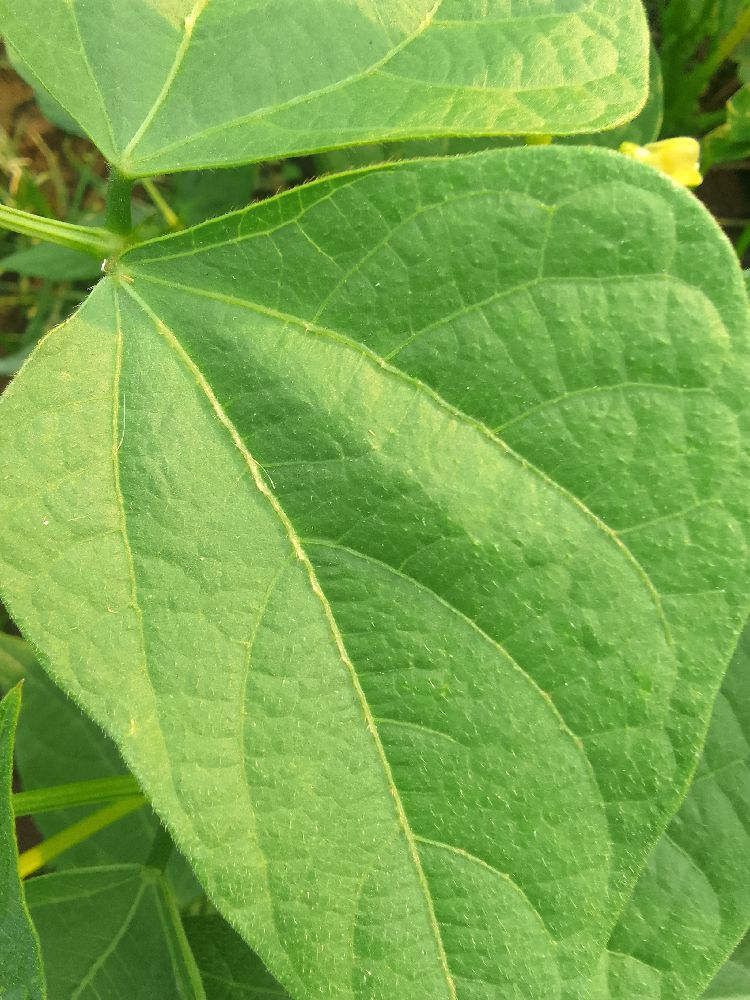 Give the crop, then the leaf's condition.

common bean, healthy
